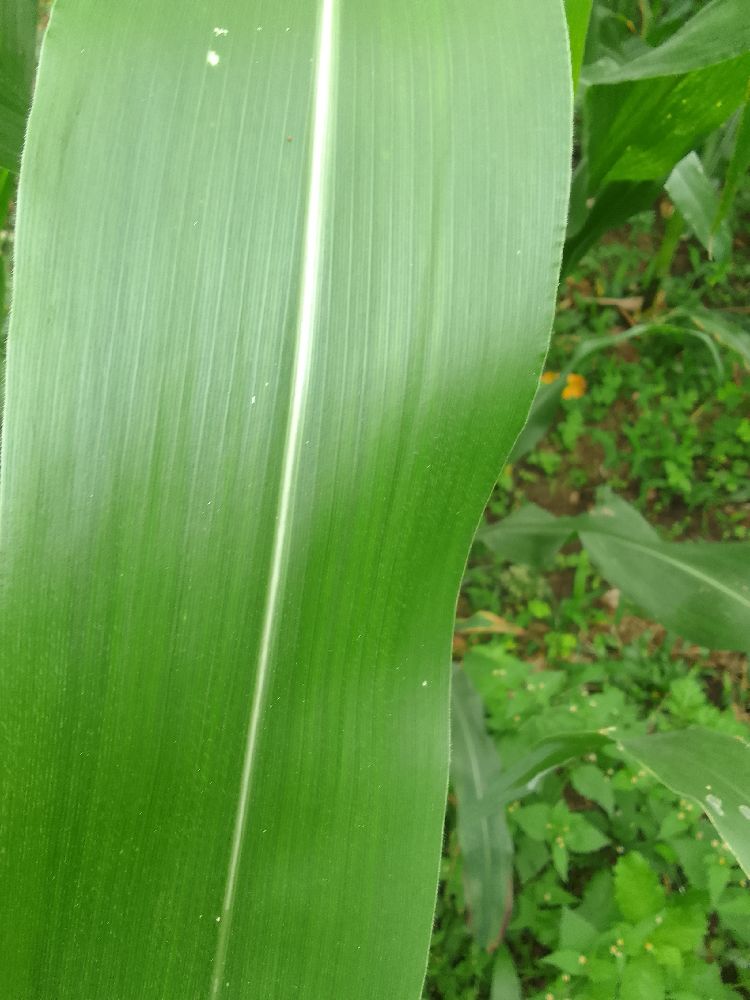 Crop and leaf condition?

maize, healthy
